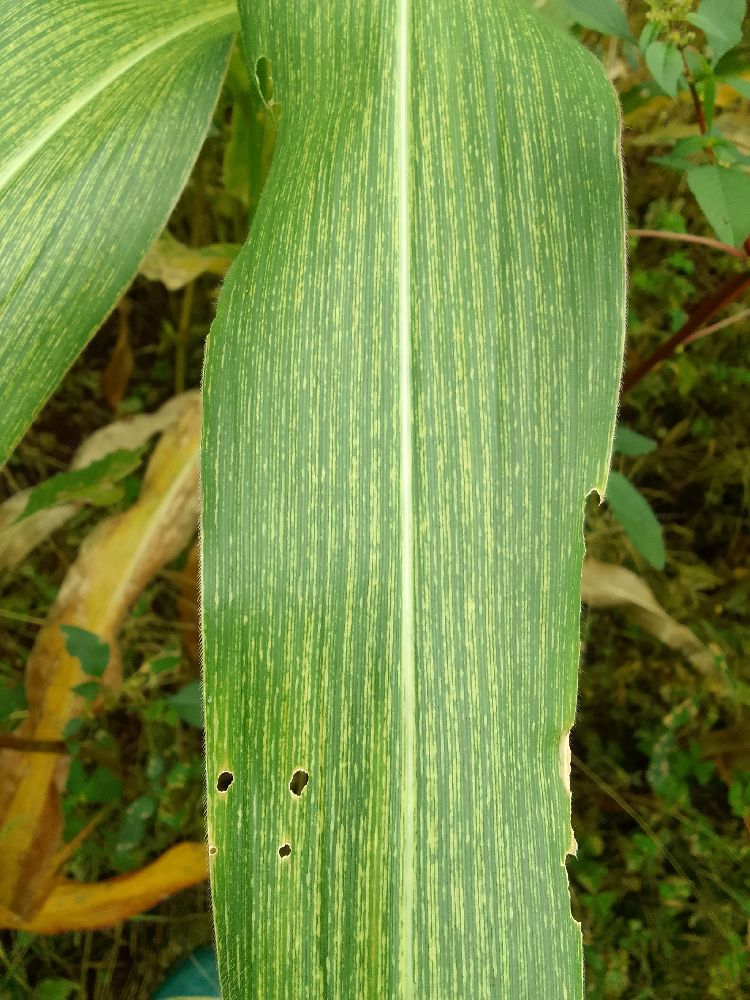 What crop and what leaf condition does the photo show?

maize, maize streak virus
